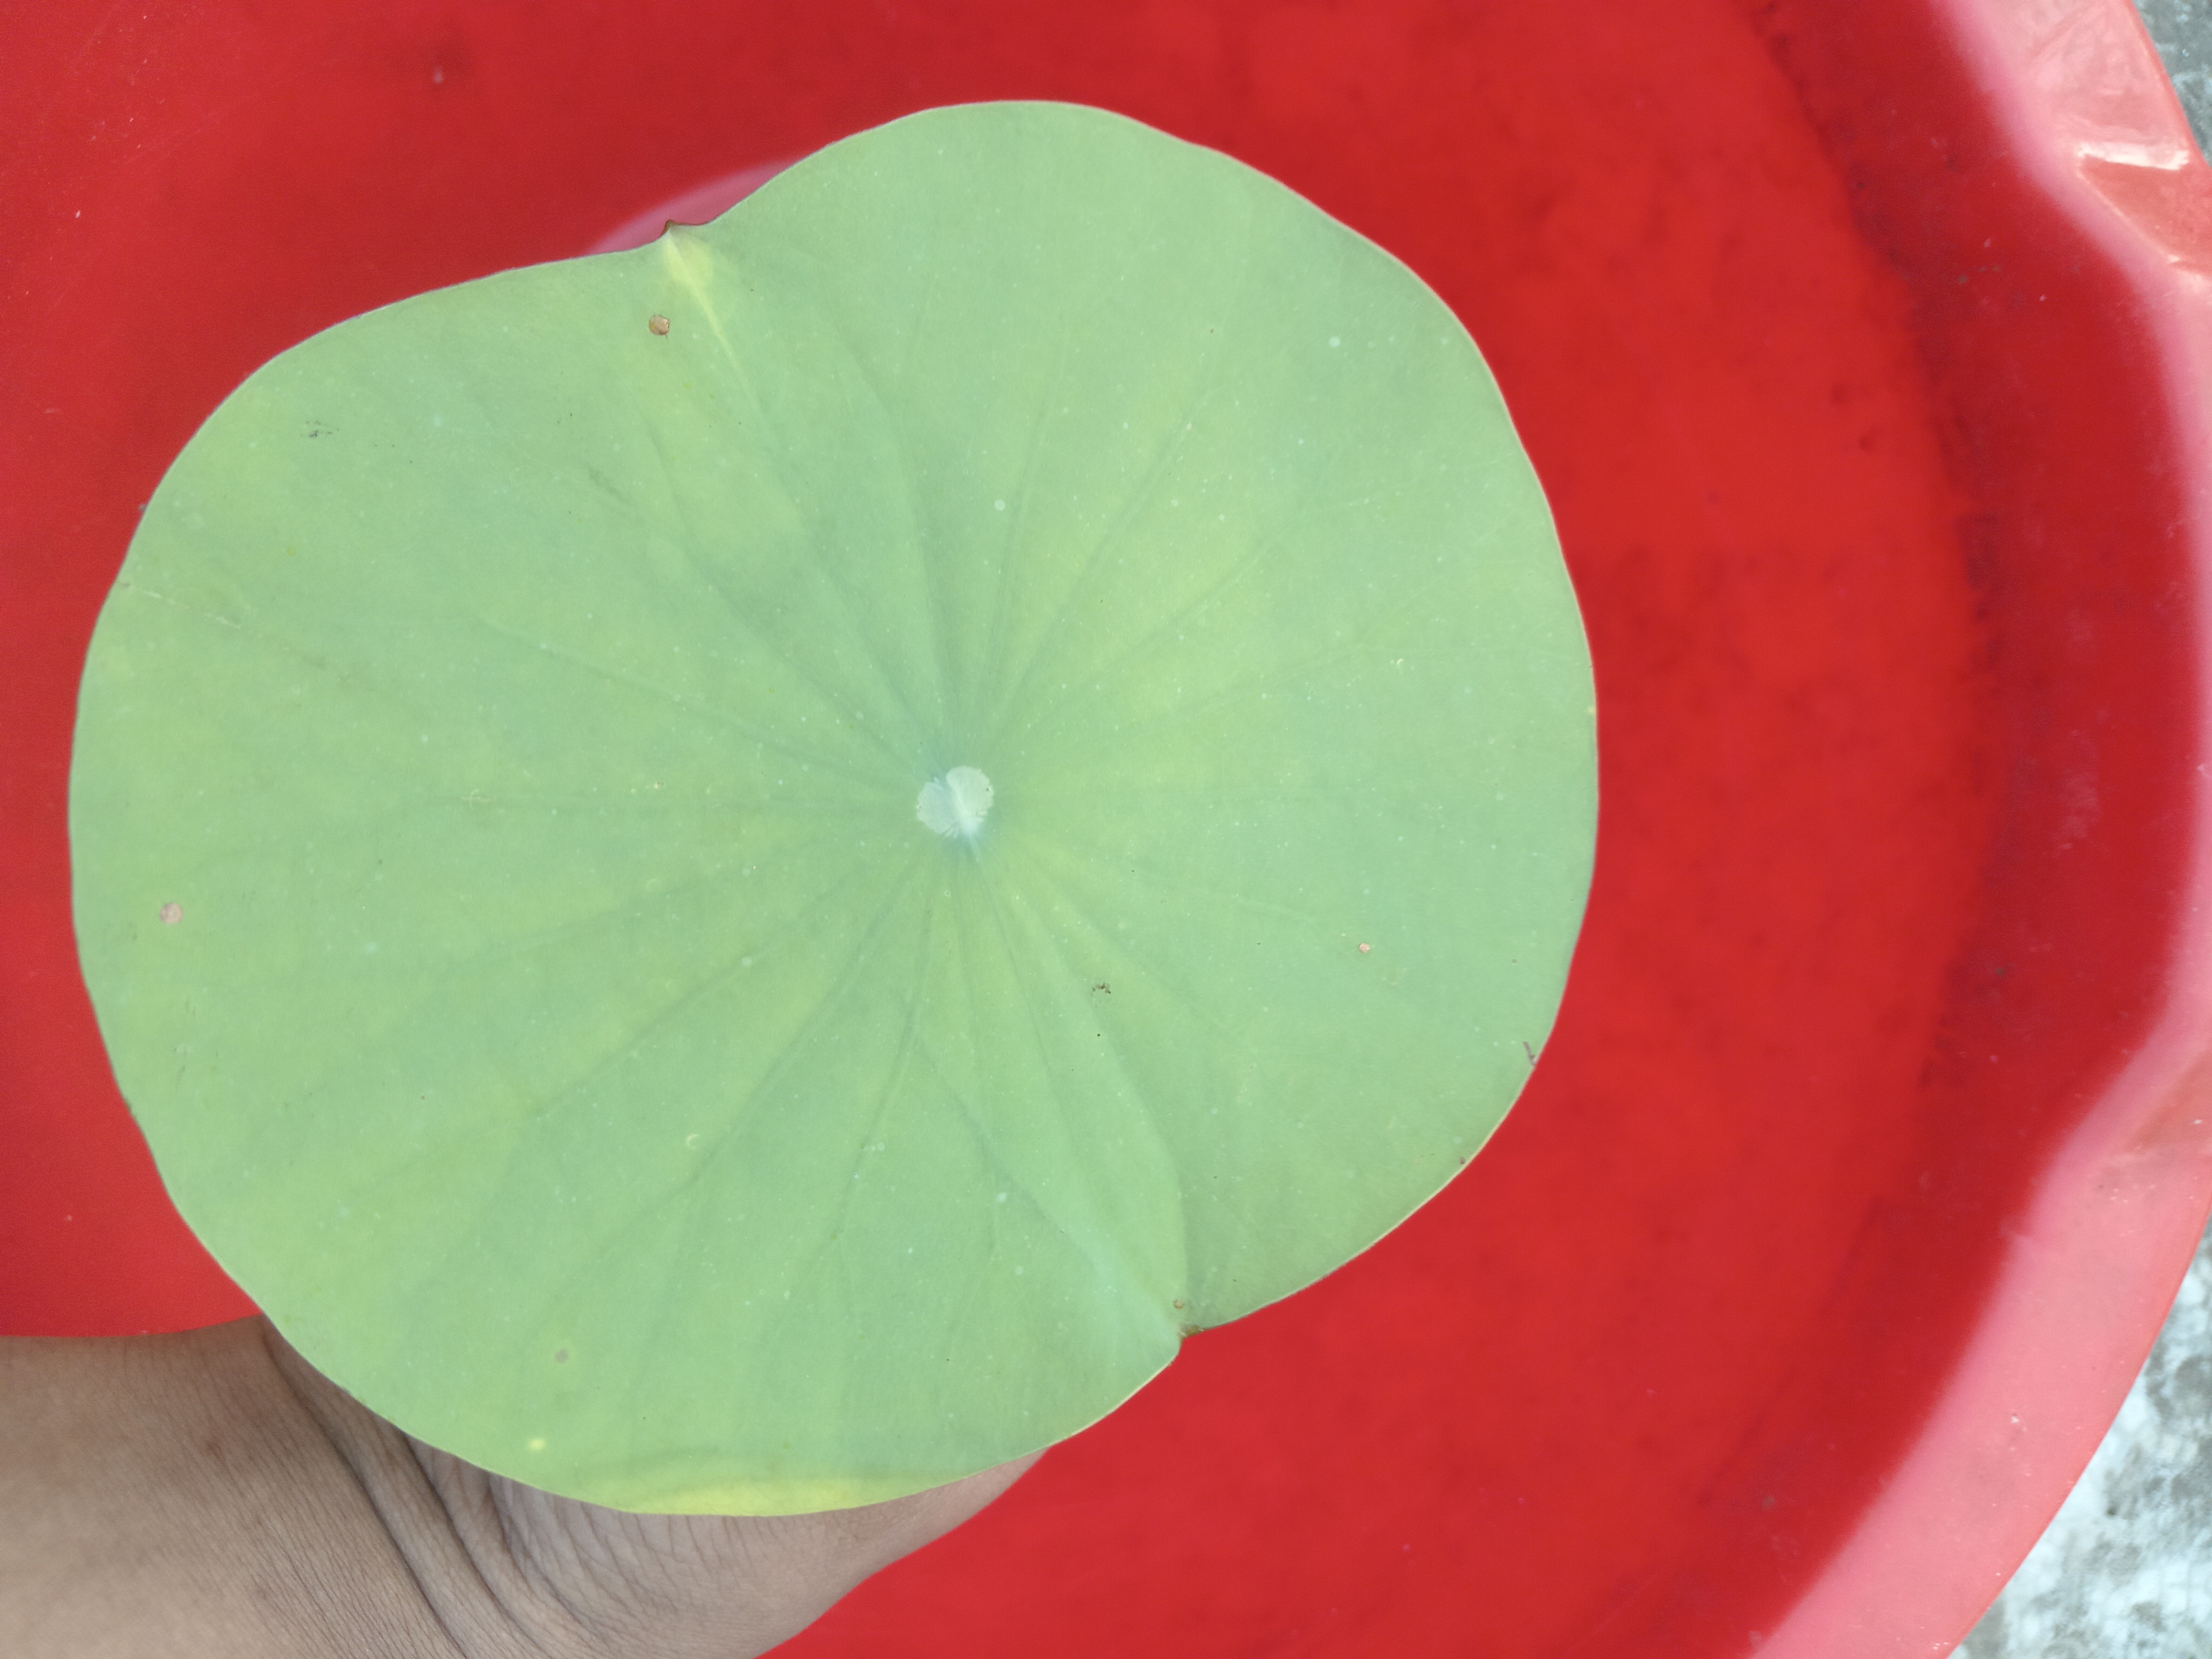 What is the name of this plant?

lotus
